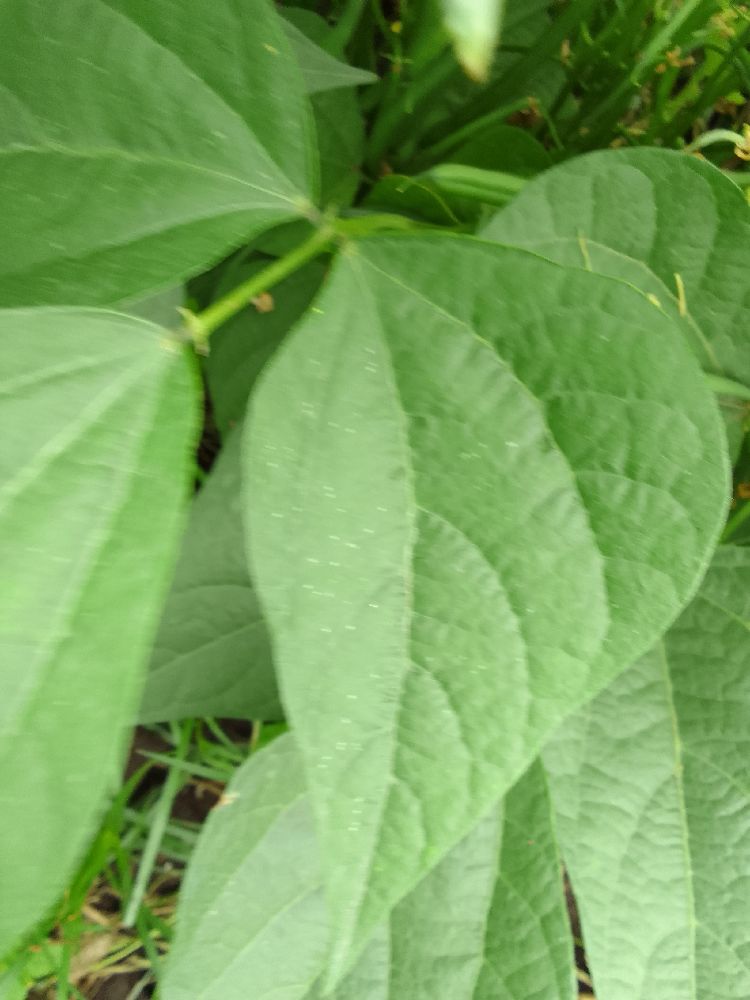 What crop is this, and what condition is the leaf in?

common bean, healthy
